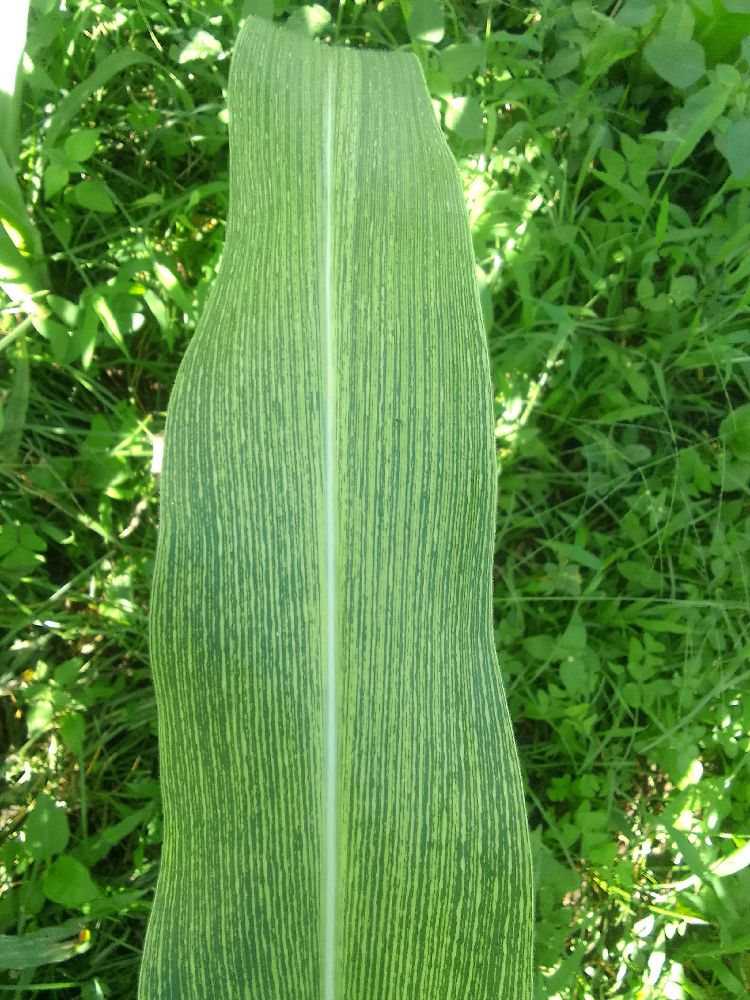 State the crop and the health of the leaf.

maize, maize streak virus
